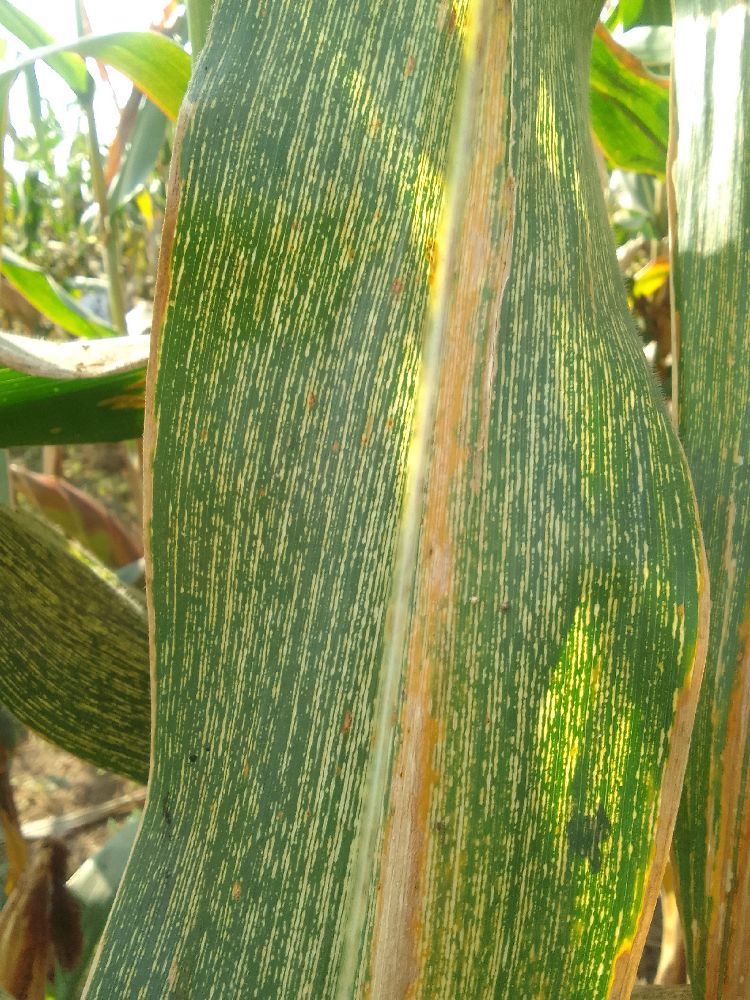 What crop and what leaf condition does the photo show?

maize, maize streak virus
